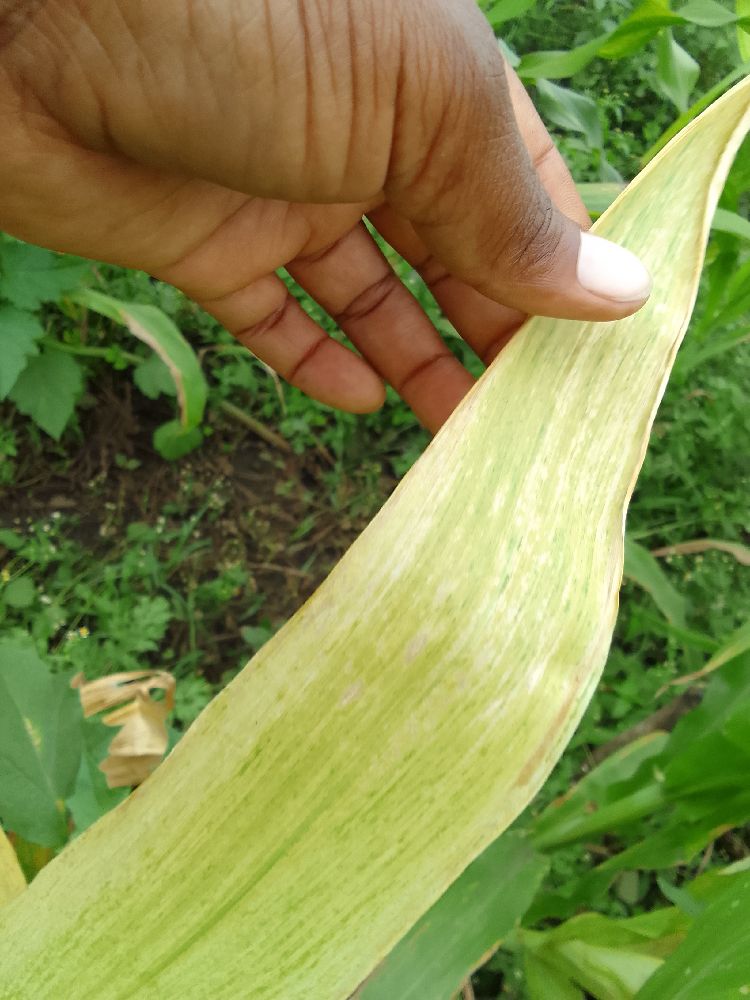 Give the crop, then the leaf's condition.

maize, maize lethal necrosis
